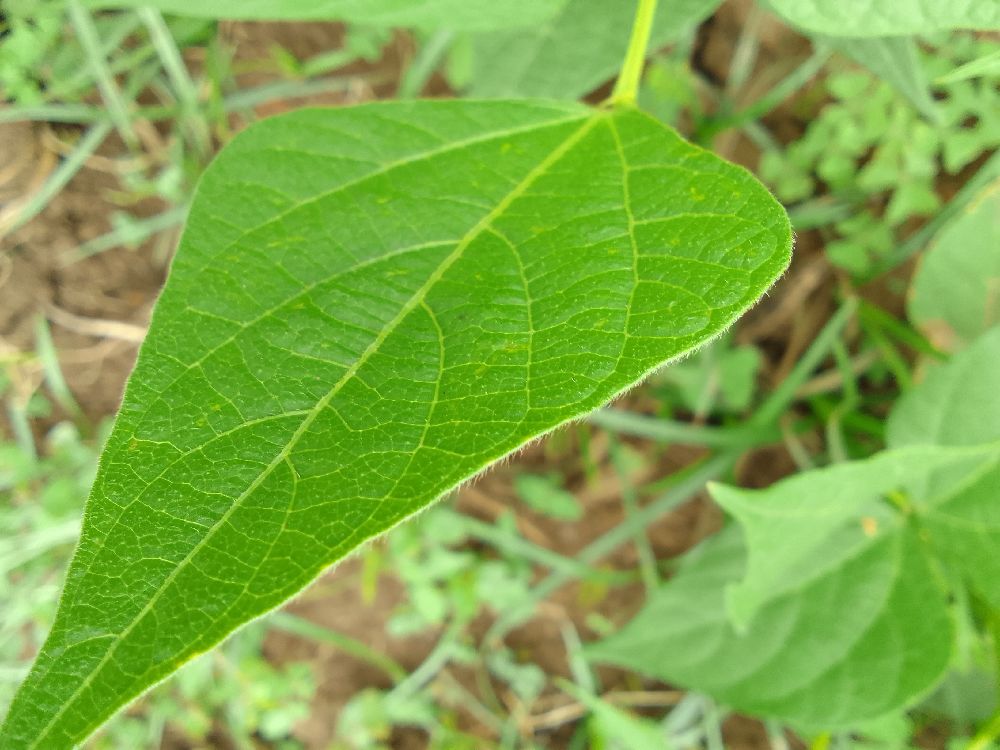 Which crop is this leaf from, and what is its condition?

common bean, healthy
